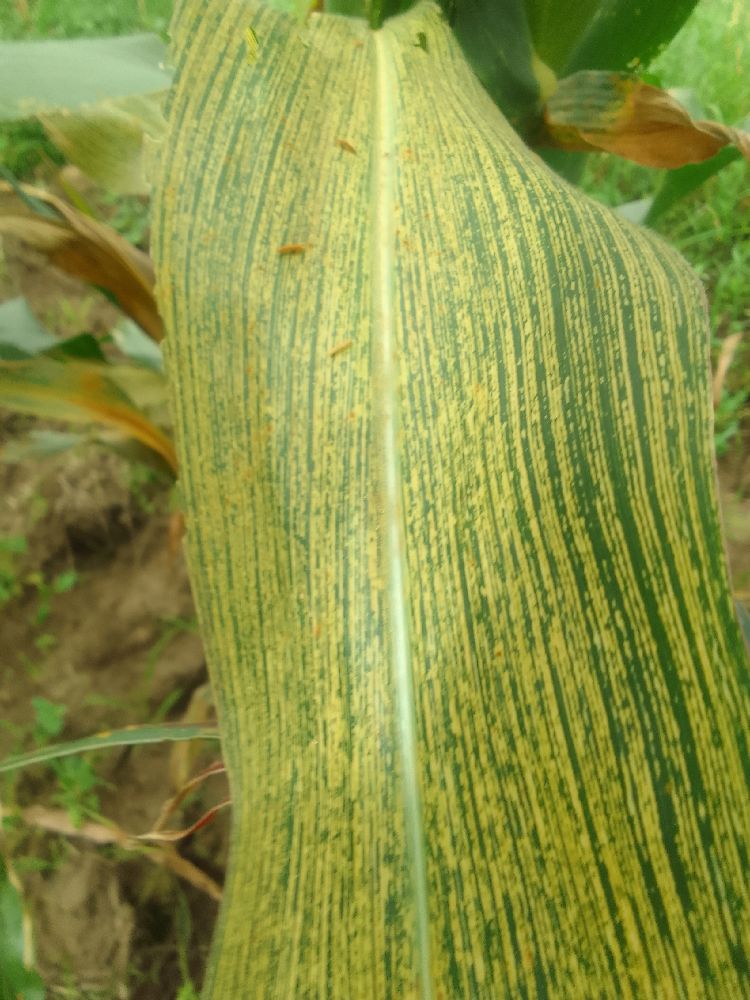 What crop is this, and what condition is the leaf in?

maize, maize streak virus
